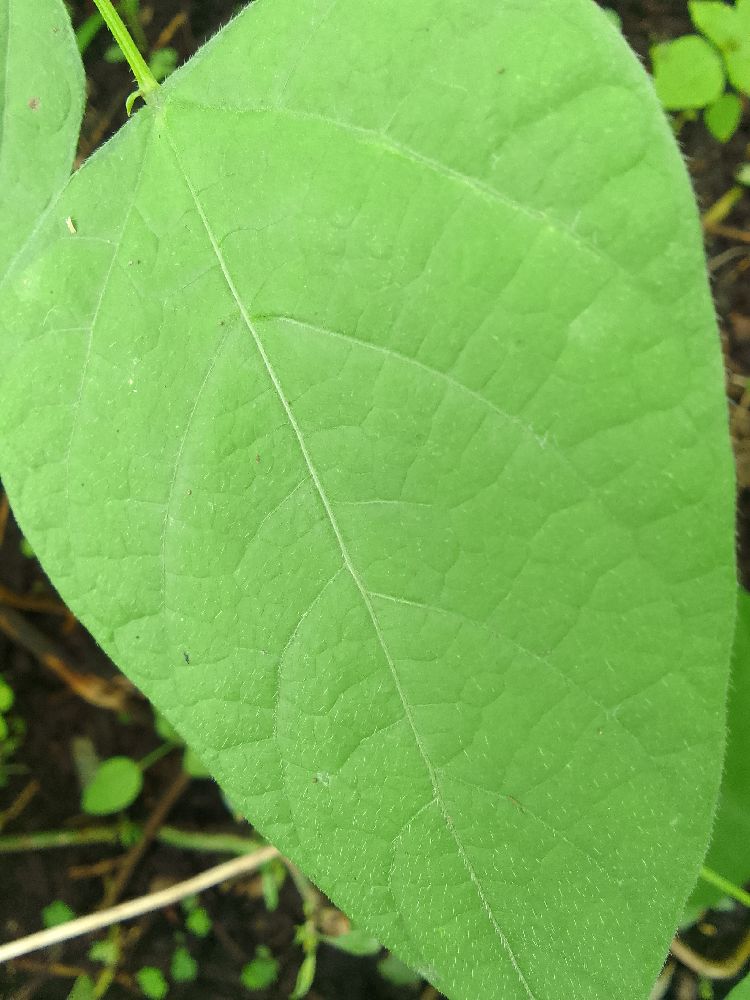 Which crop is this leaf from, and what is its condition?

common bean, healthy
